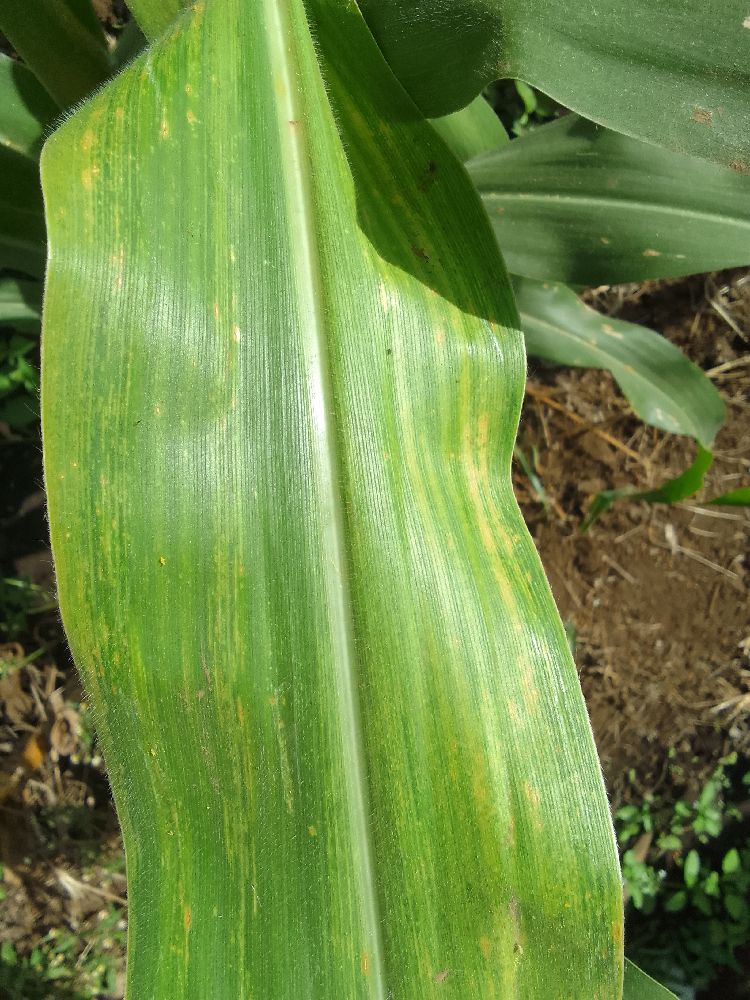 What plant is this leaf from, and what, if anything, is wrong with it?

maize, maize lethal necrosis
